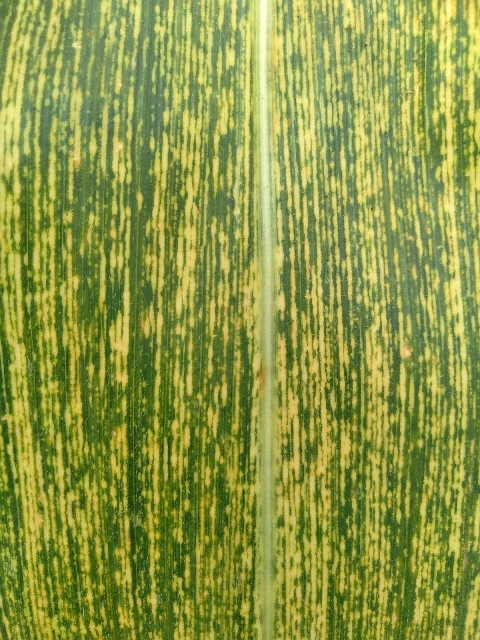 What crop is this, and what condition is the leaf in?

maize, maize streak virus
